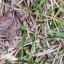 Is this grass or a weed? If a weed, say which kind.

grass
